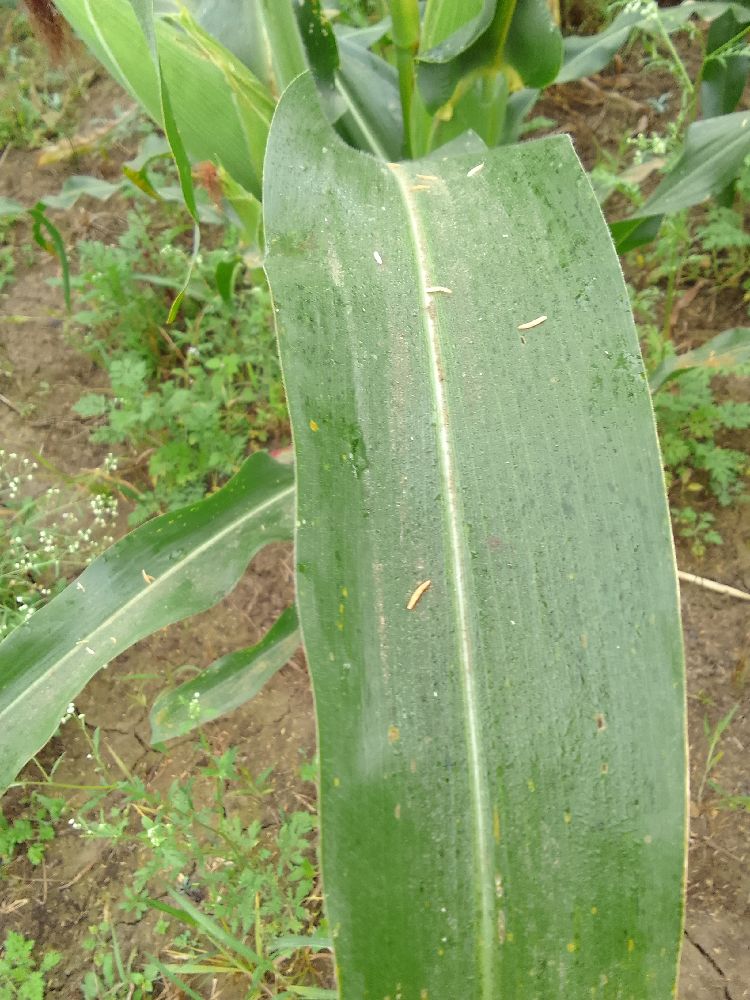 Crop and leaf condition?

maize, healthy
